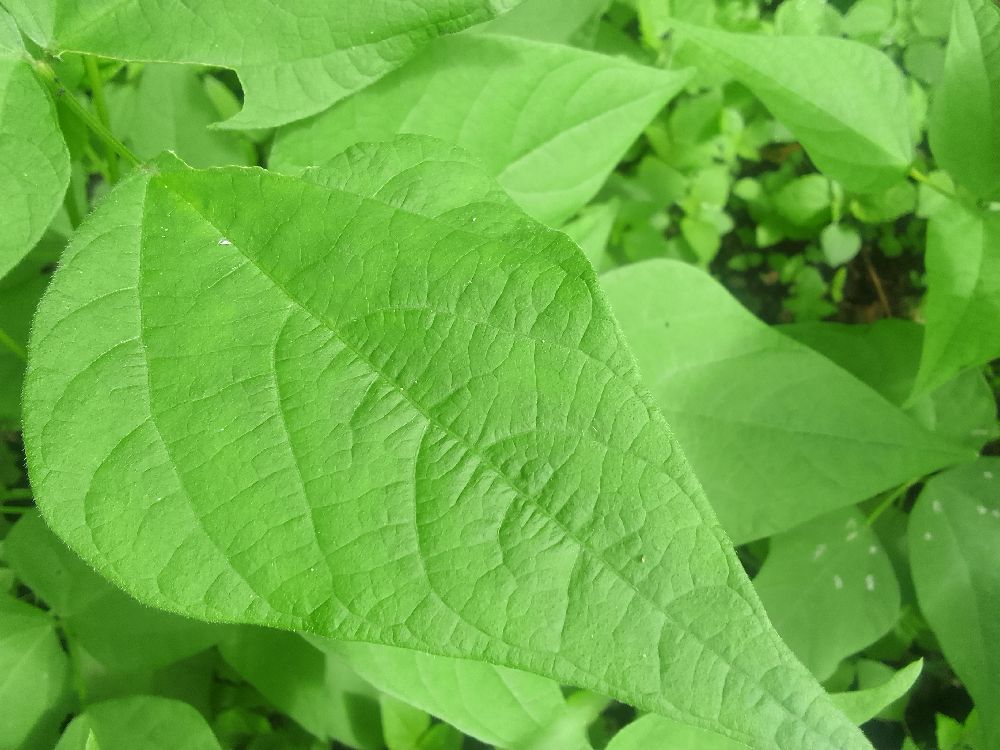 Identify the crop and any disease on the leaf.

common bean, healthy
